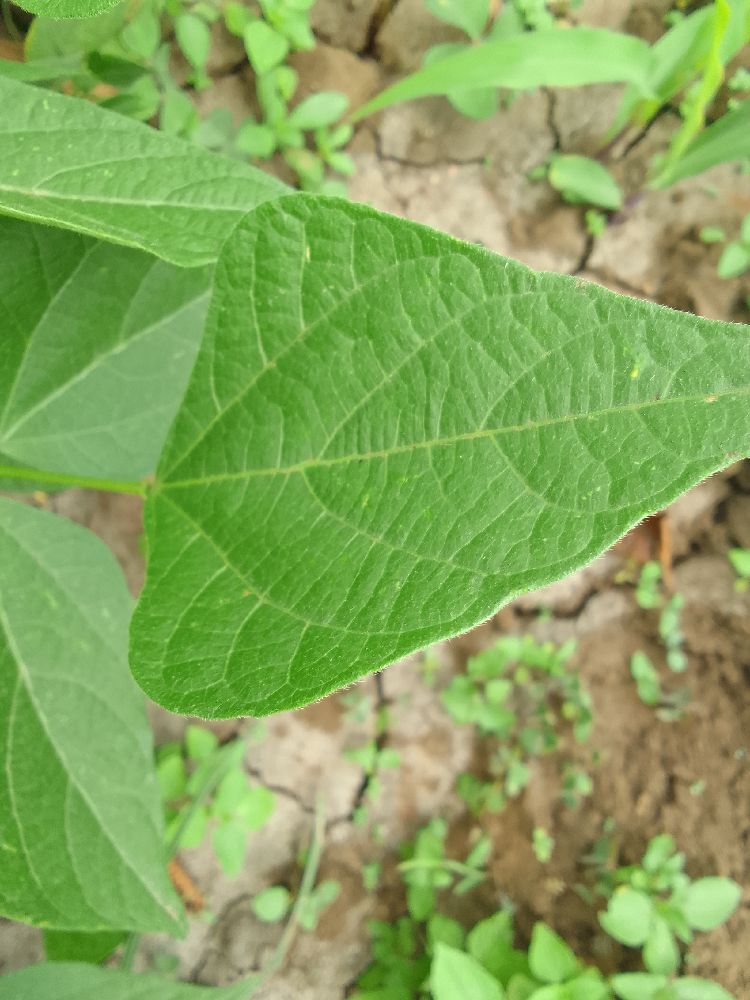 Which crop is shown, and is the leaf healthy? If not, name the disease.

common bean, healthy
